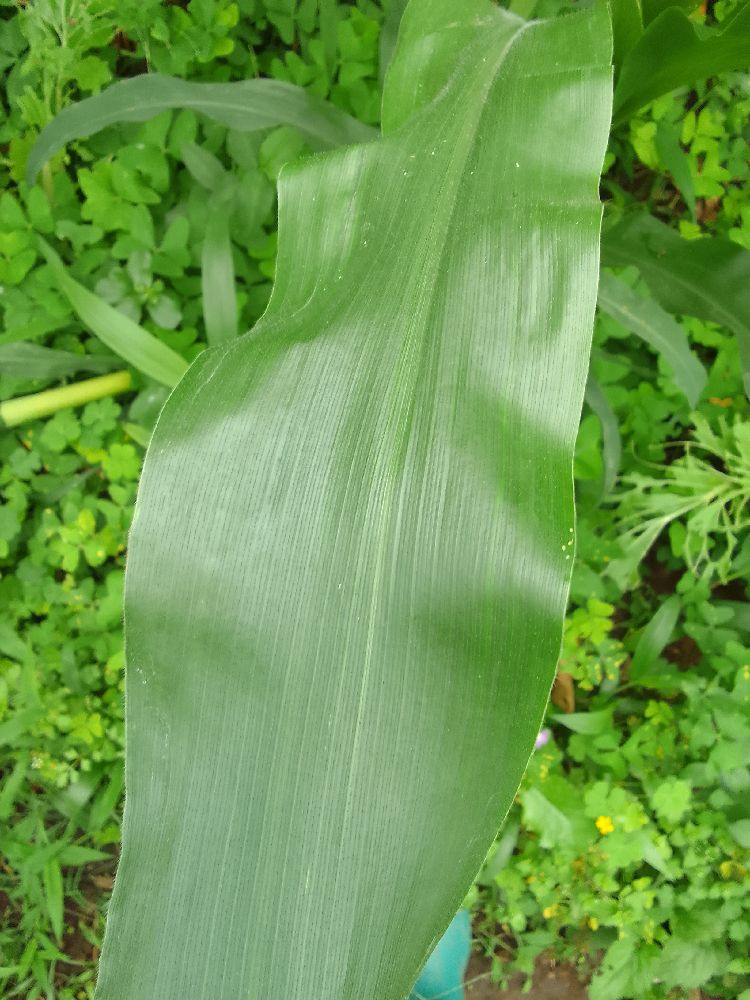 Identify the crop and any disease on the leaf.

maize, healthy
